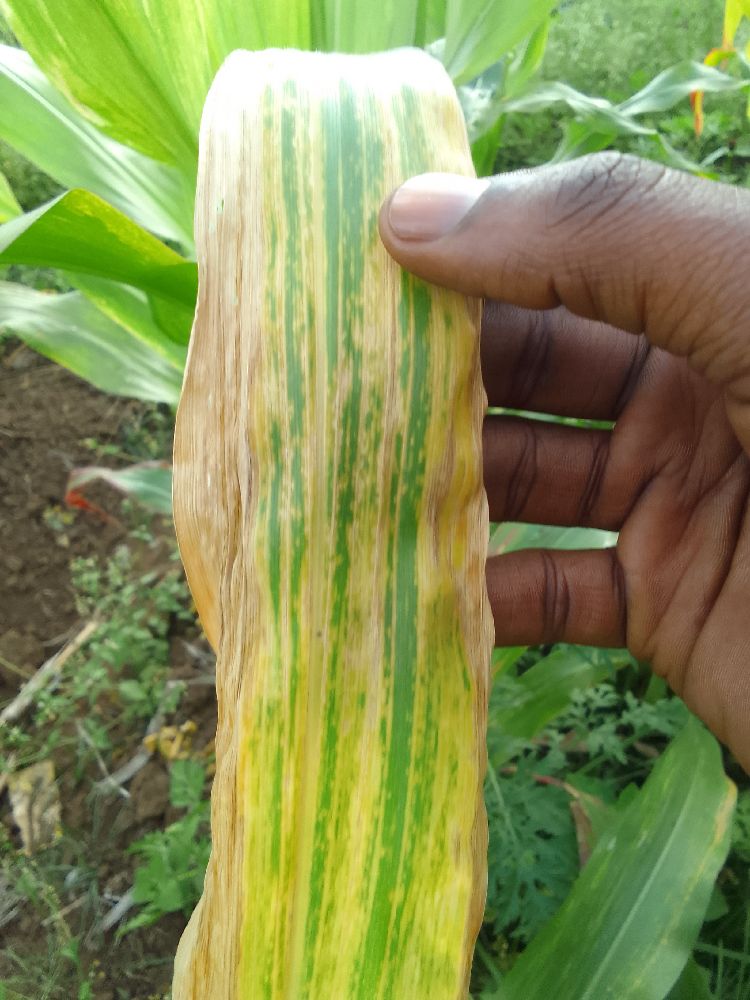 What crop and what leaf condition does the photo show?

maize, maize lethal necrosis
